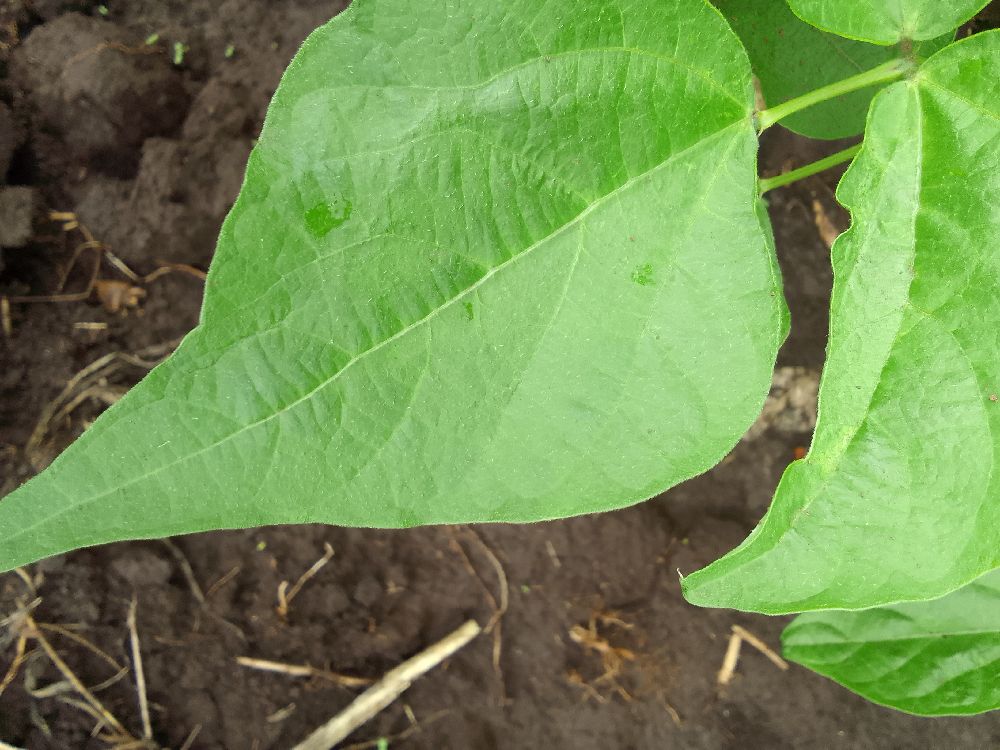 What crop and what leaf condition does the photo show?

common bean, healthy
